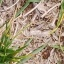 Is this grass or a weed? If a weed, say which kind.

grass
